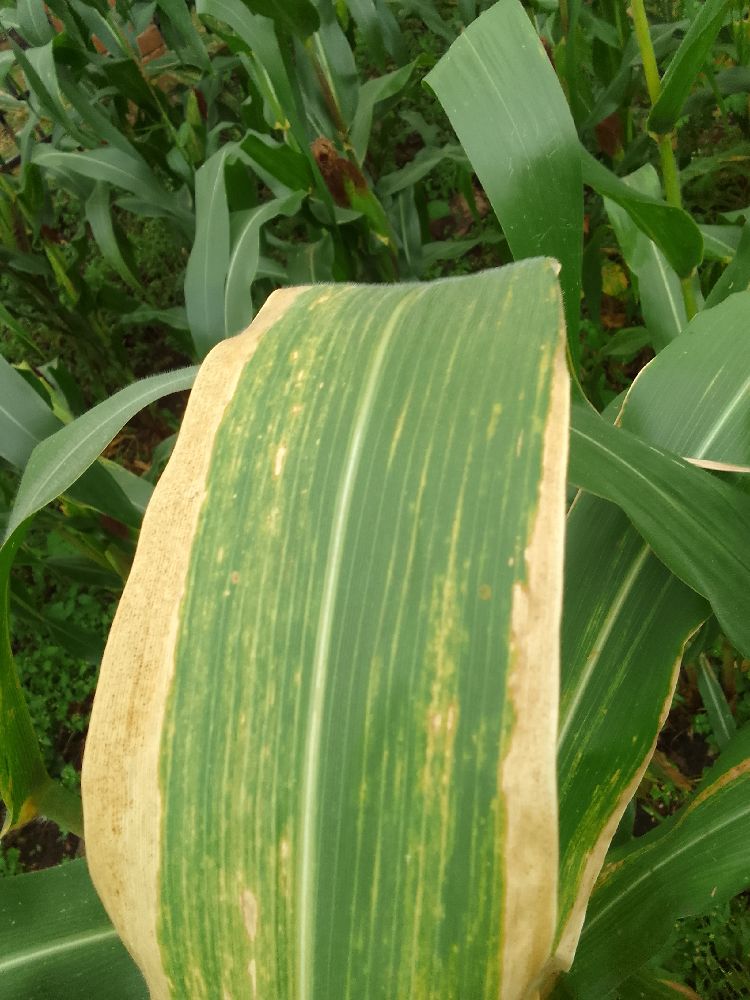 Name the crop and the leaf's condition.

maize, maize lethal necrosis
